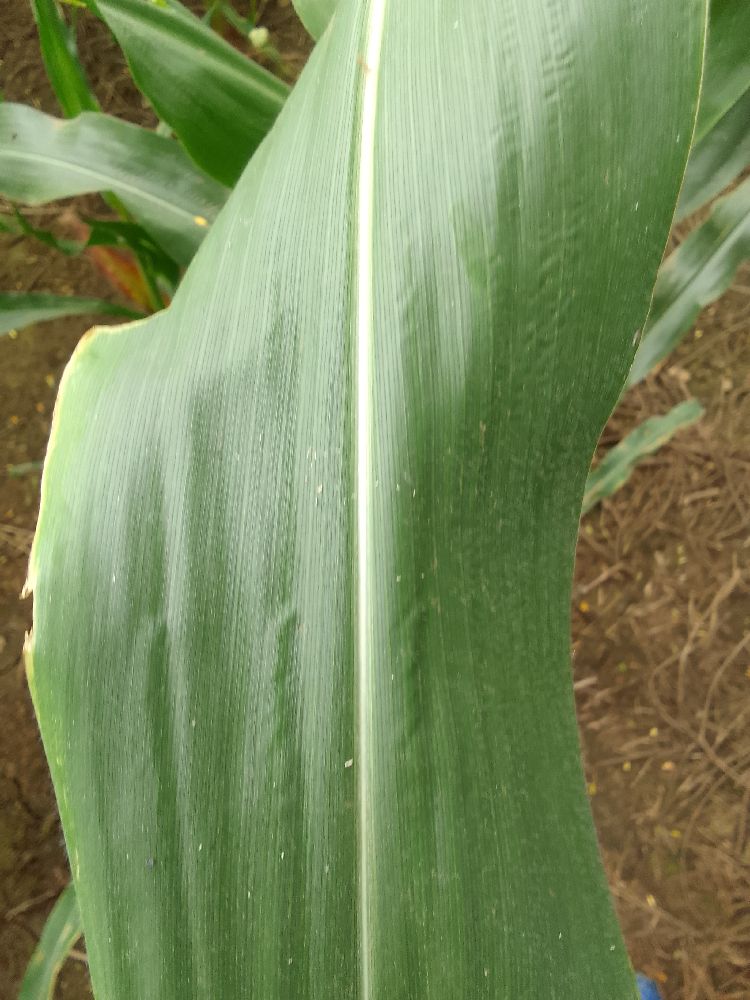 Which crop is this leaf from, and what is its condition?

maize, healthy
